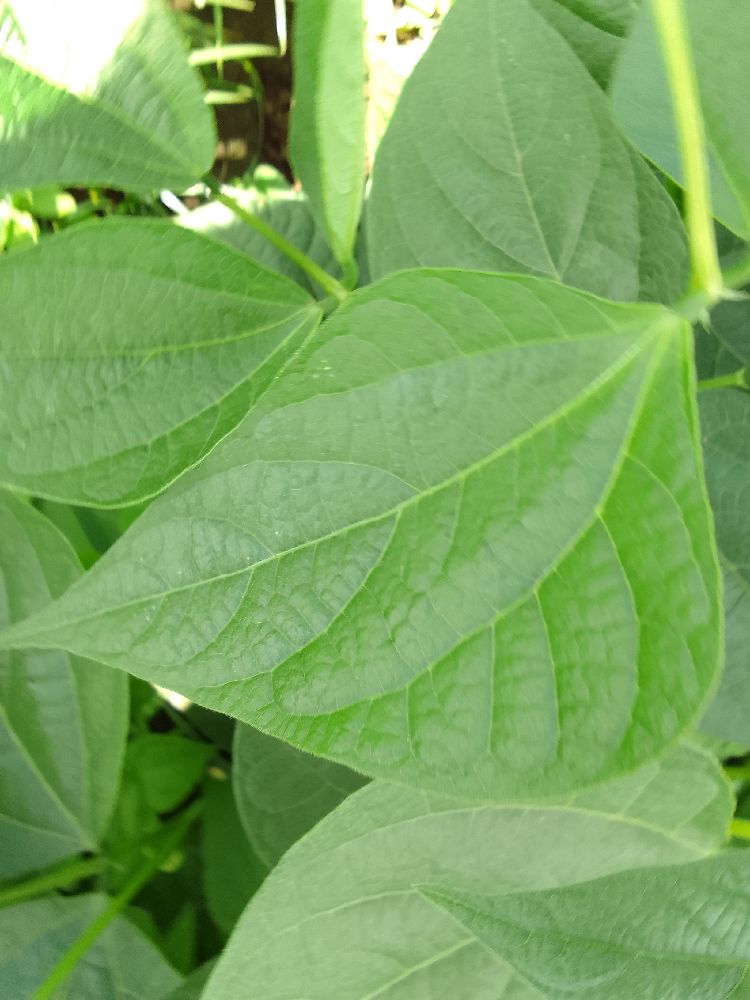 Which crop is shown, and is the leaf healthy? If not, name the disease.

common bean, healthy
